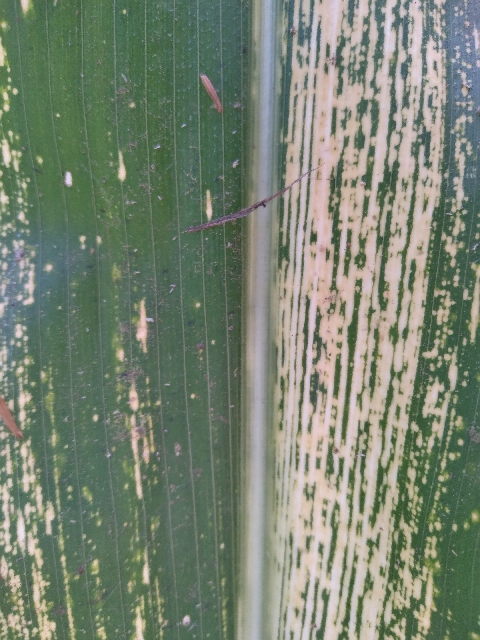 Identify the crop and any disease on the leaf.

maize, maize streak virus
